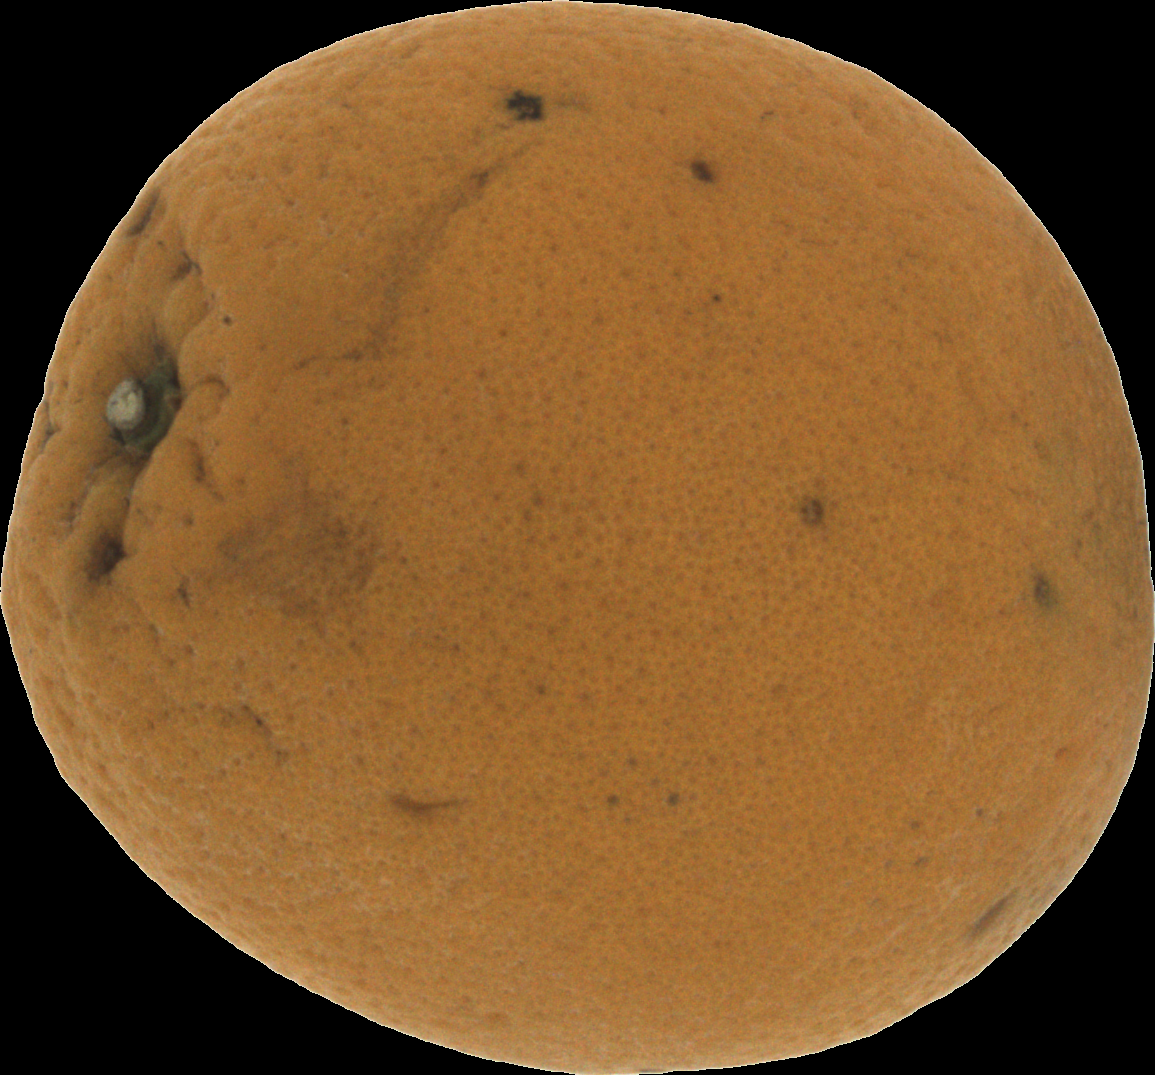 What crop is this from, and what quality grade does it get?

orange, bad
